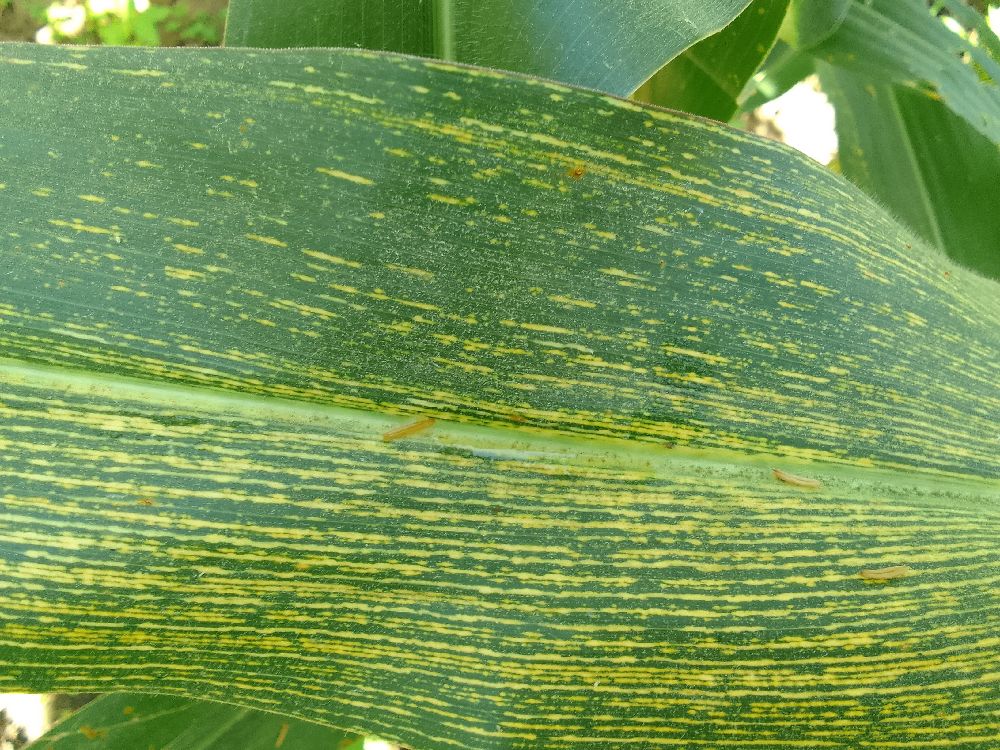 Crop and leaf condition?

maize, maize streak virus
